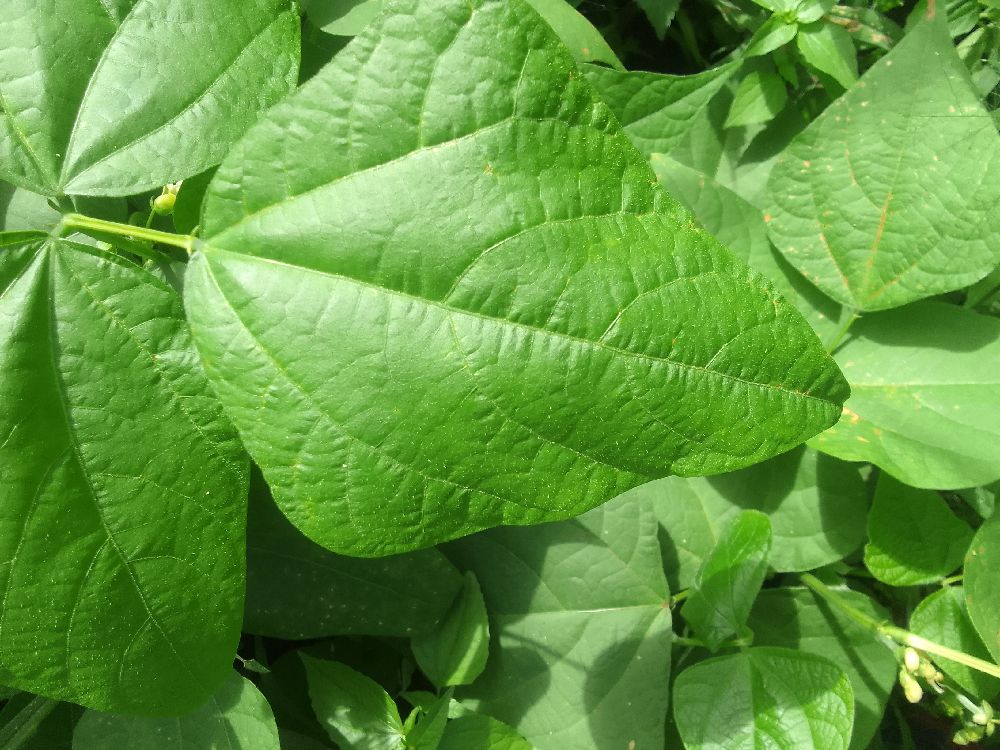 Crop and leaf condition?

common bean, healthy
